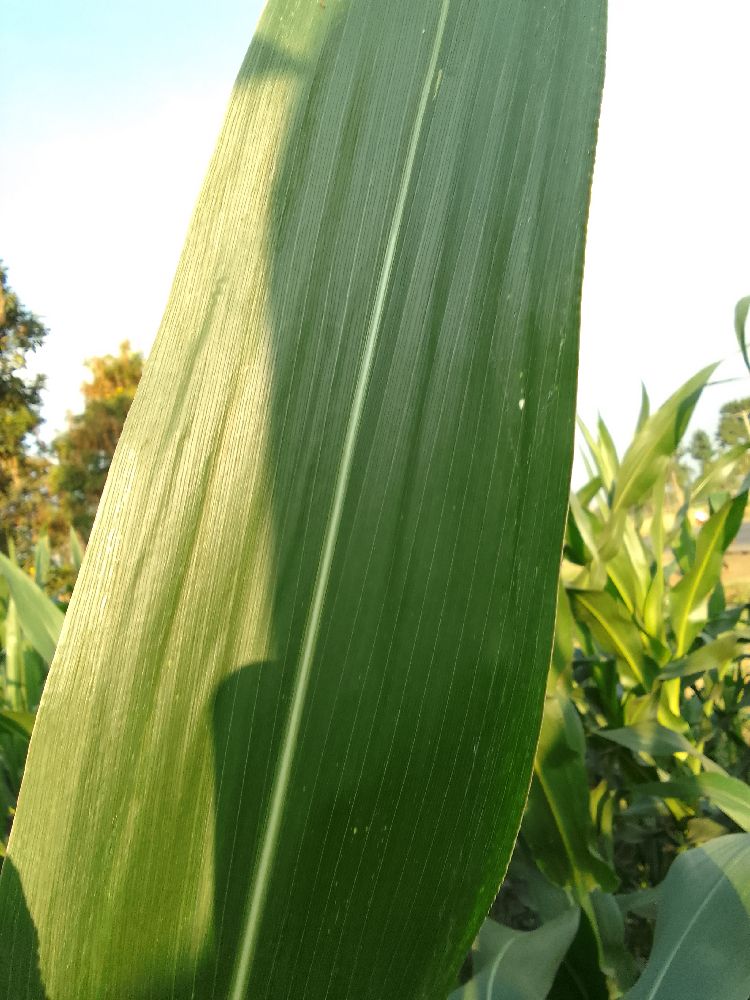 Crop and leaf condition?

maize, healthy
